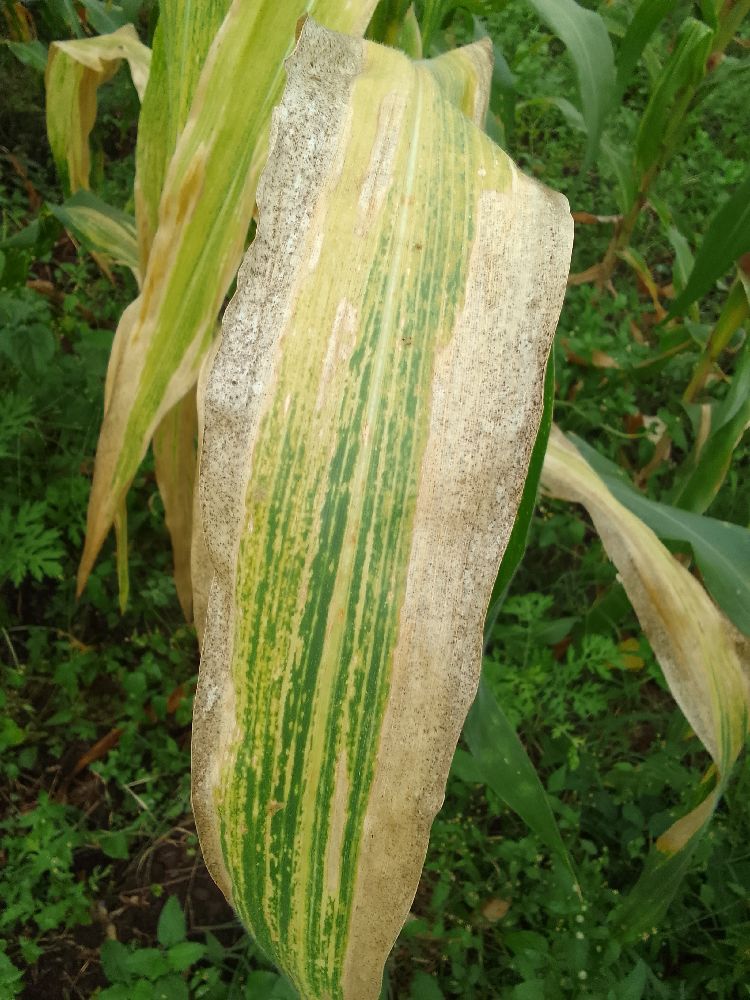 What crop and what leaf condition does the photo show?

maize, maize lethal necrosis
